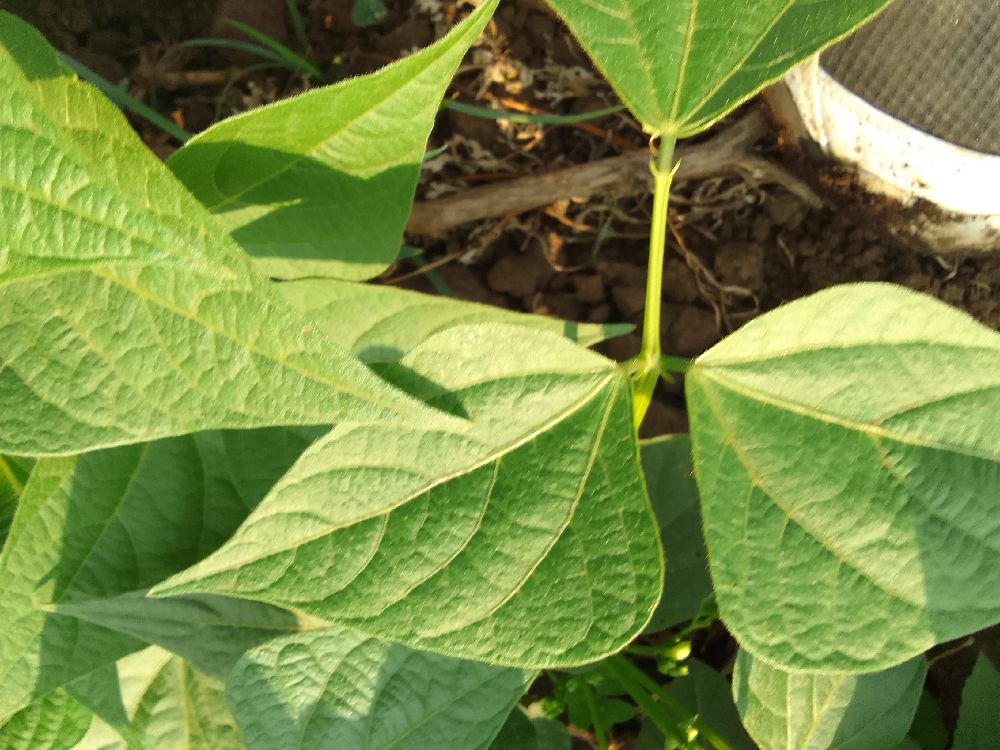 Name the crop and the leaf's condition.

common bean, healthy
